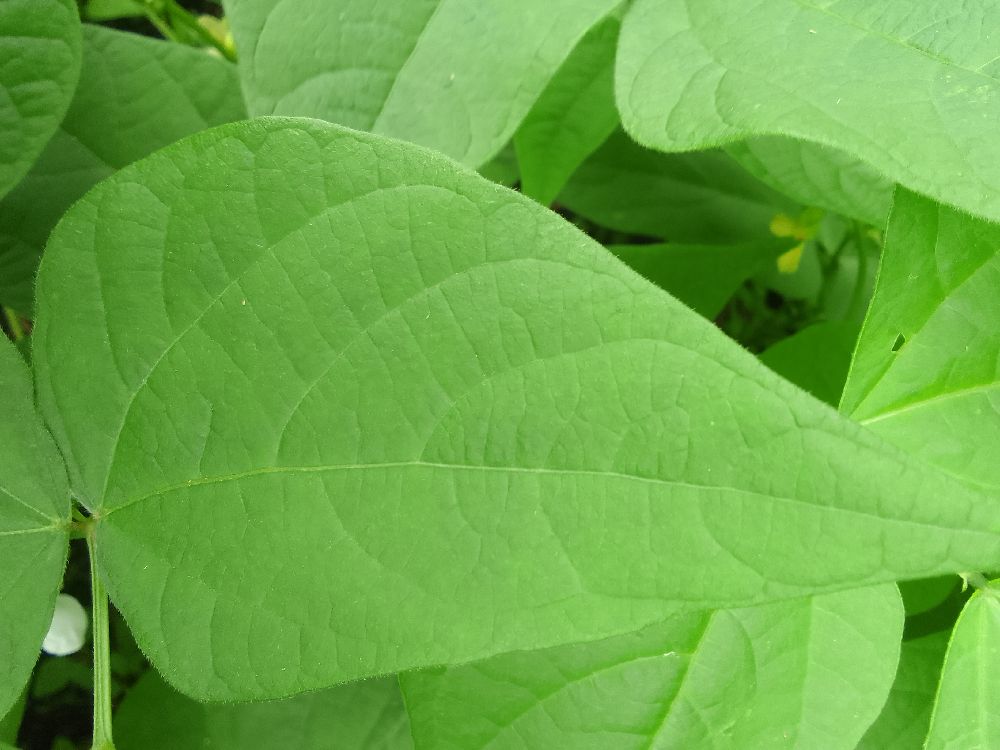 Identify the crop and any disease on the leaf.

common bean, healthy
